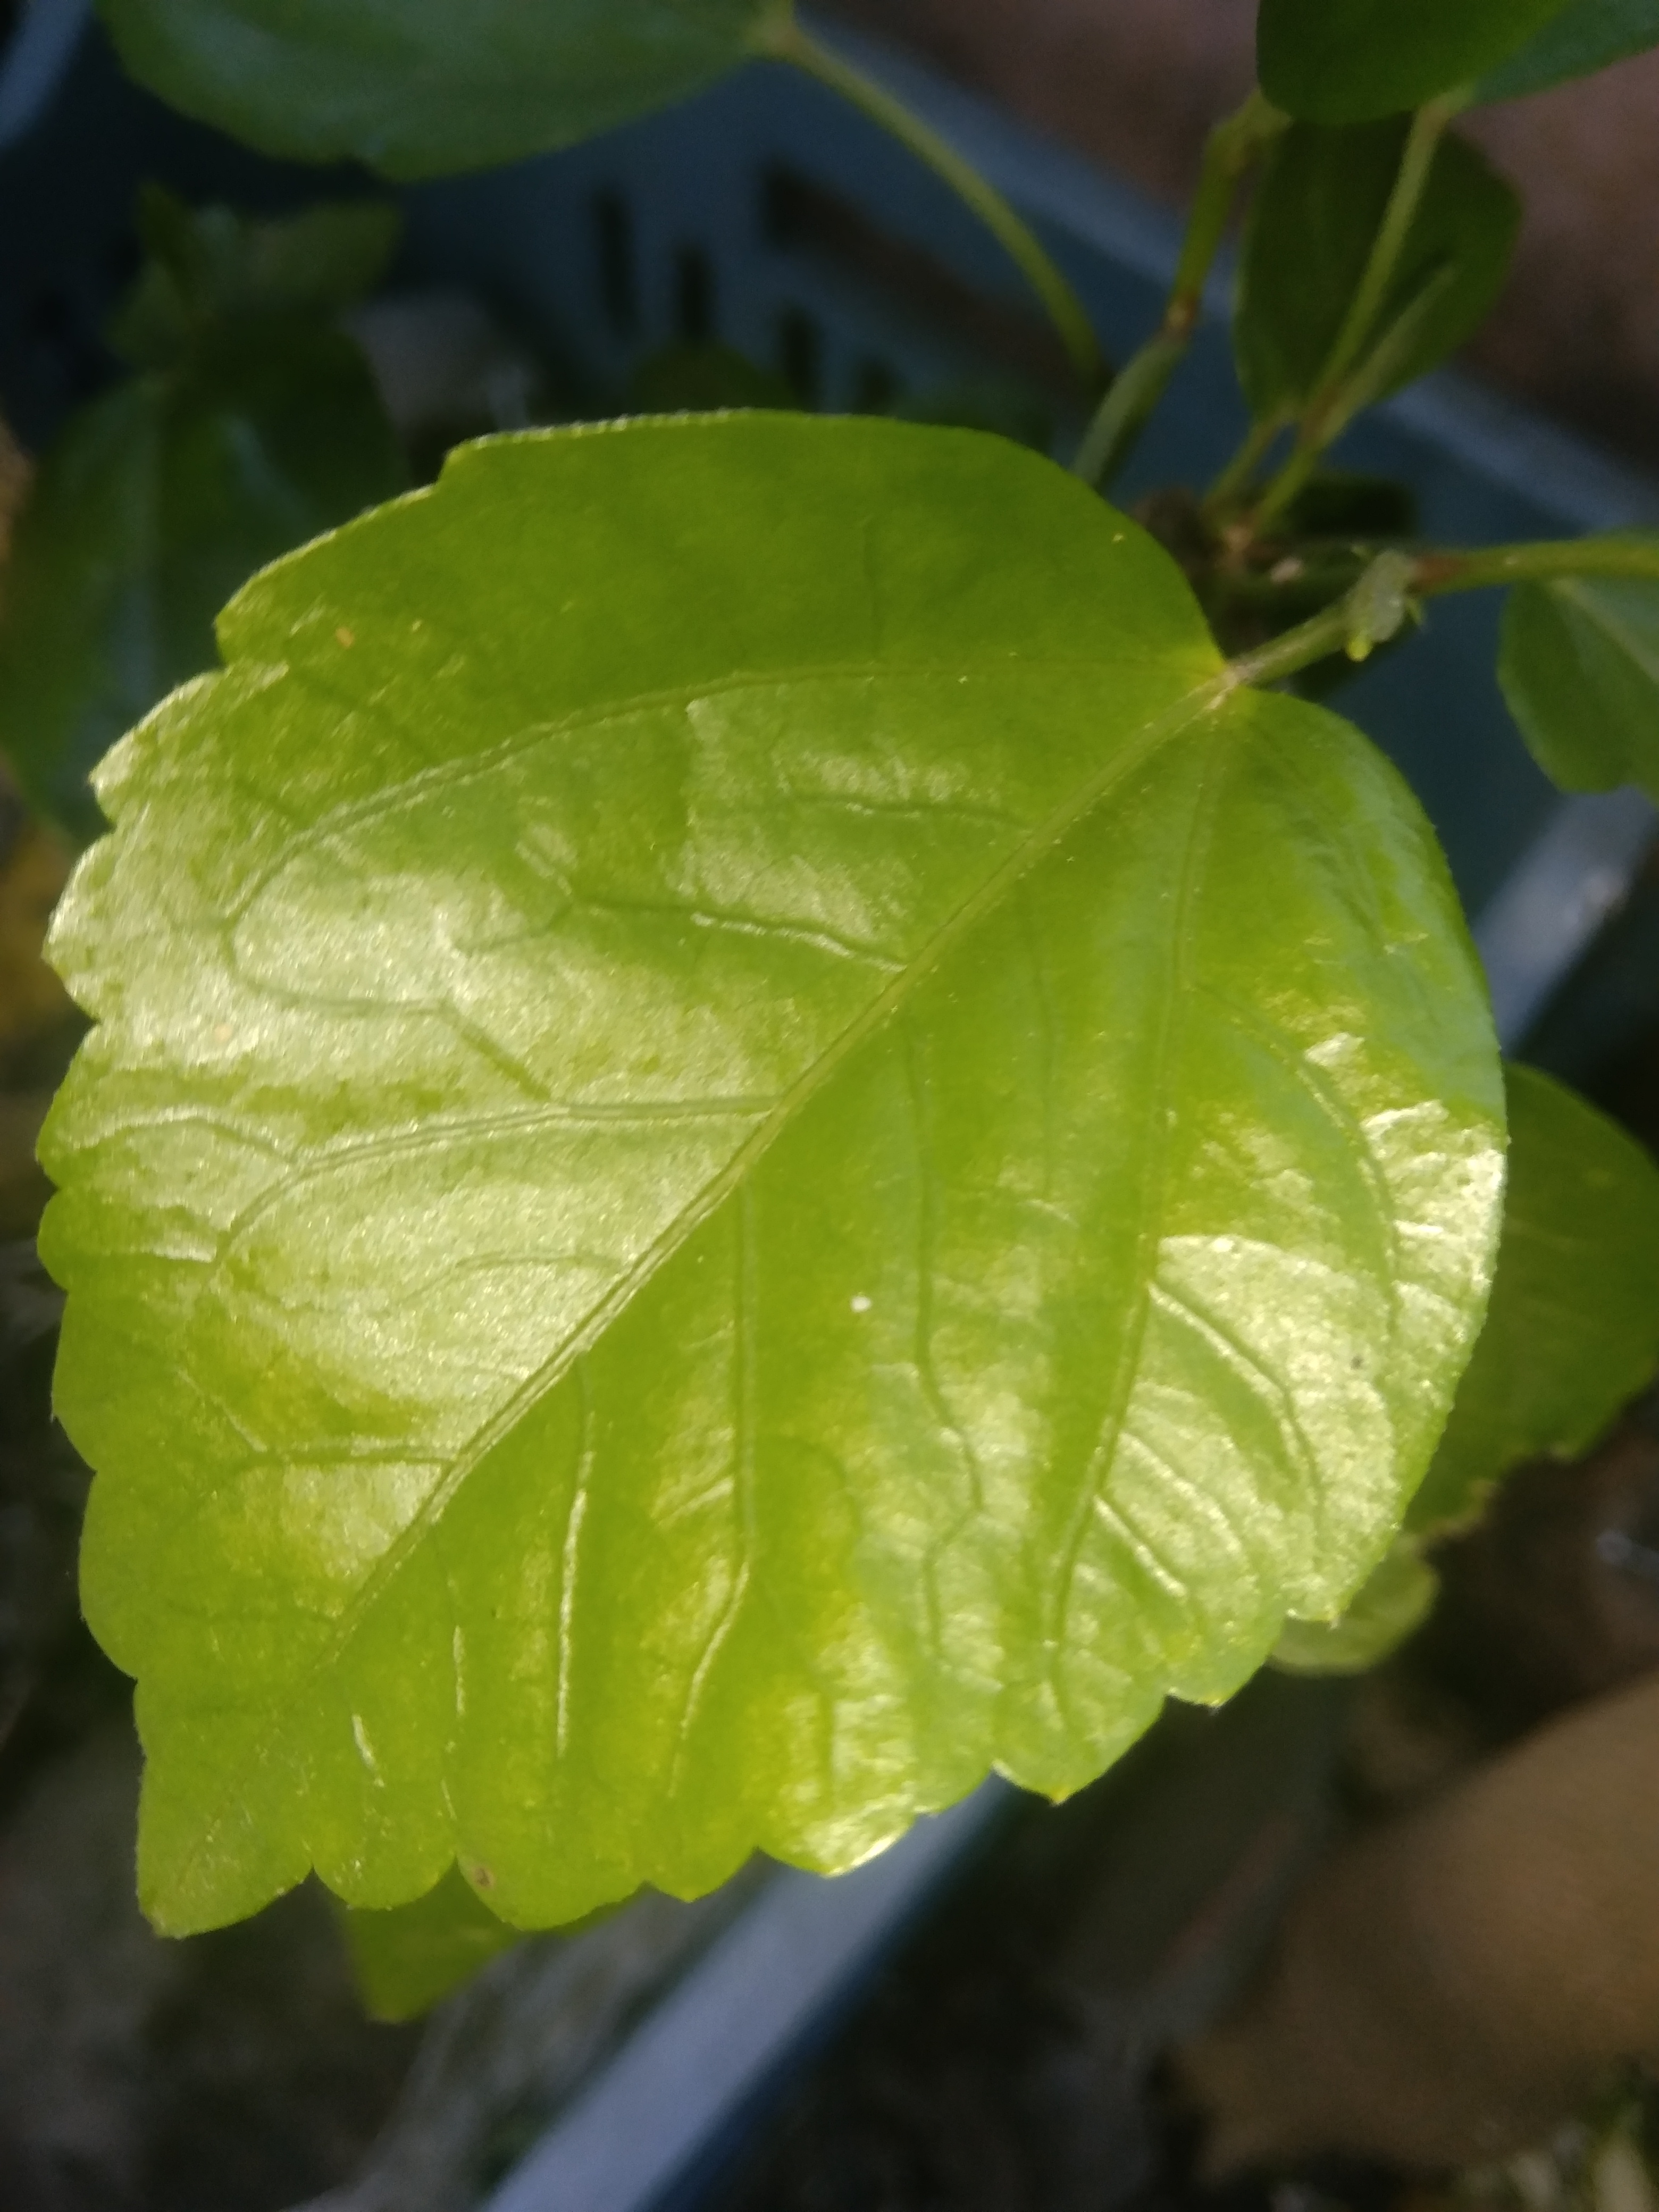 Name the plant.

hibiscus
